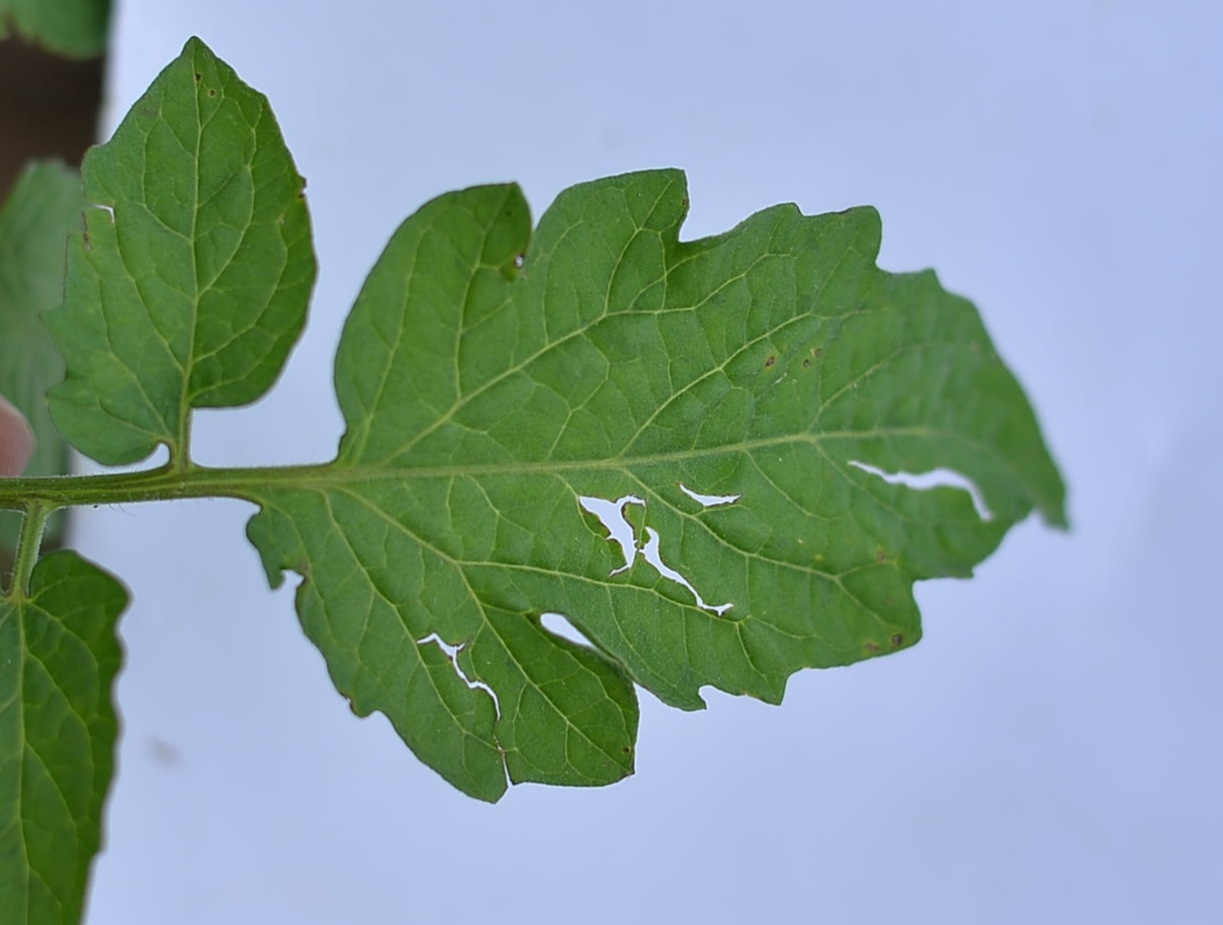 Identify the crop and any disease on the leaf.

tomato, infected
